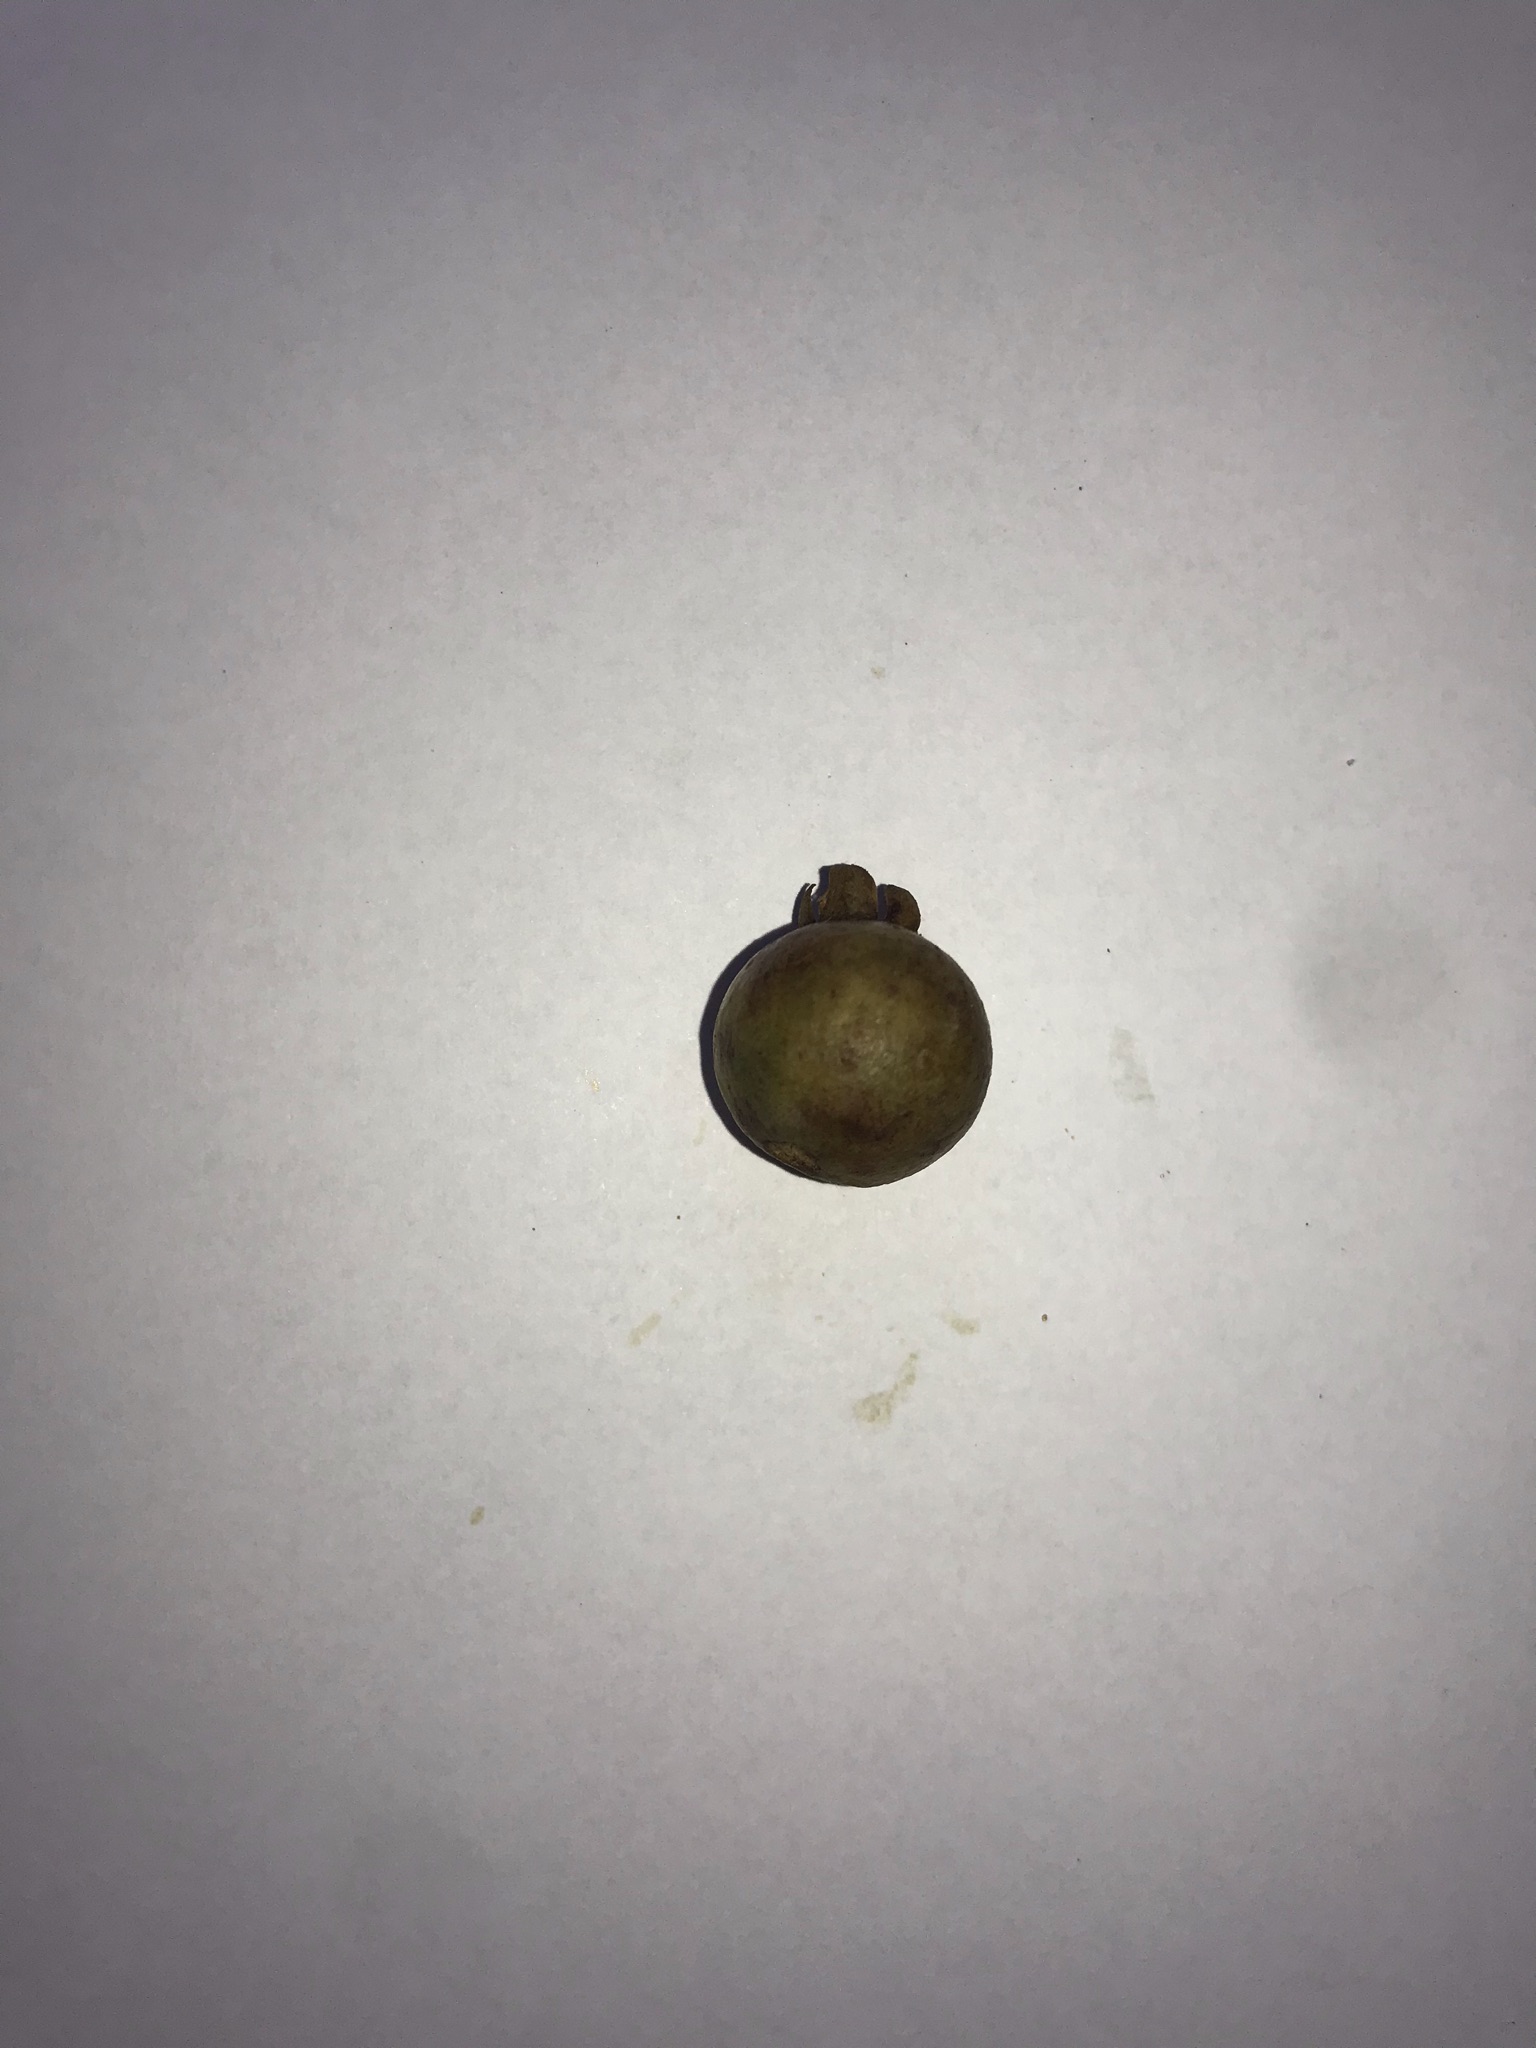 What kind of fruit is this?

gabiroba
